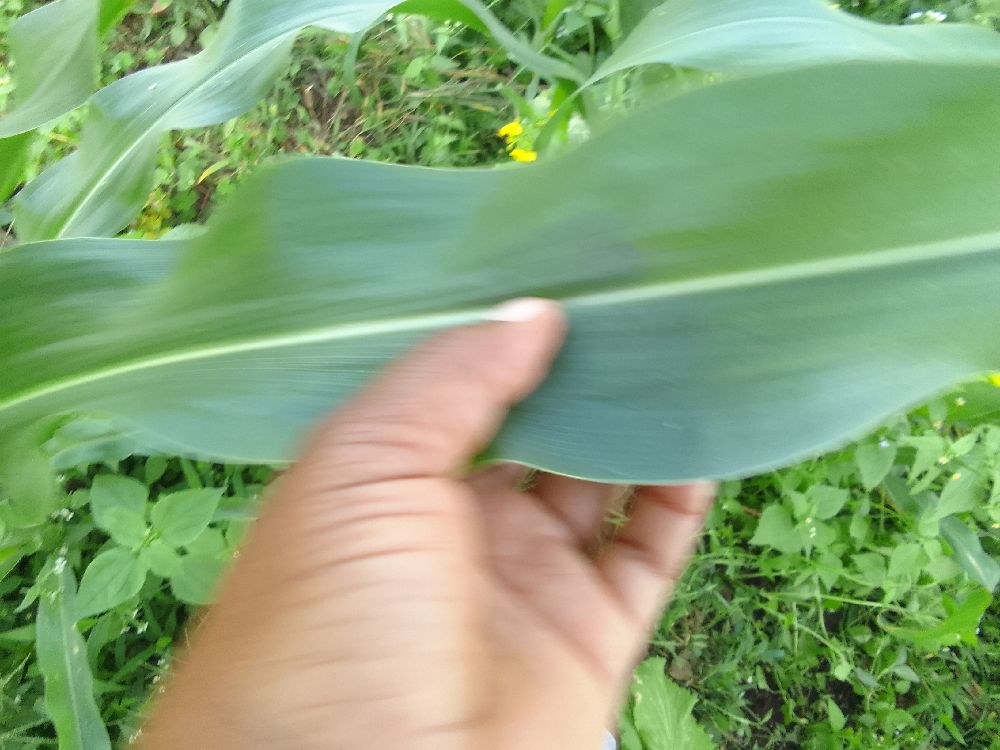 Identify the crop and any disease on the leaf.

maize, healthy
